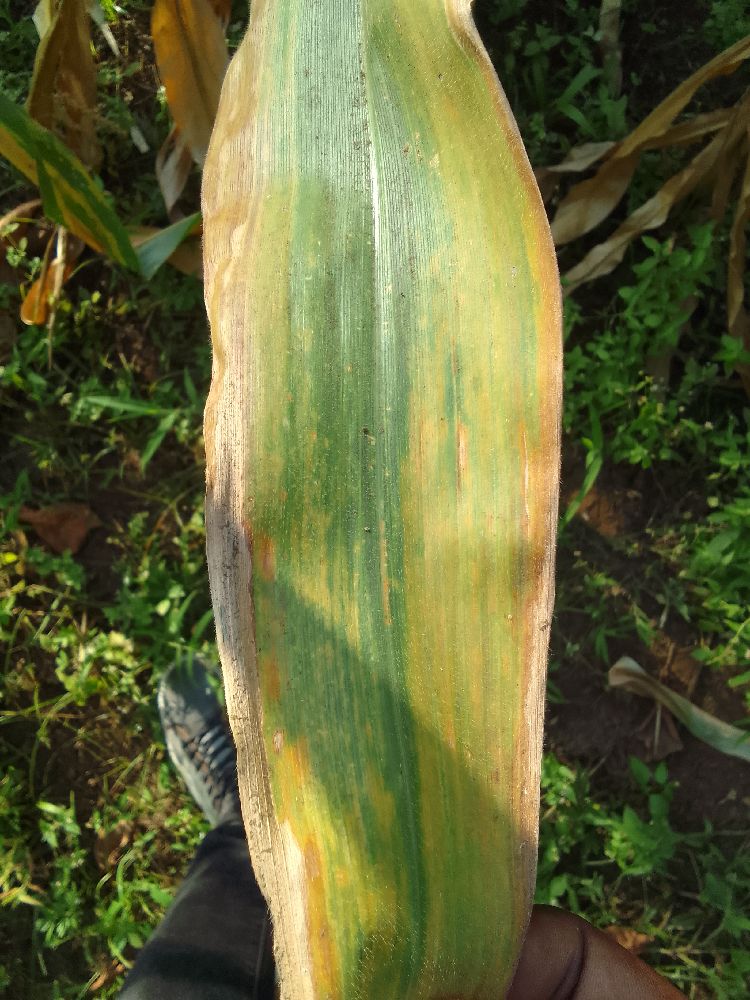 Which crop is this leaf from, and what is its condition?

maize, maize lethal necrosis
